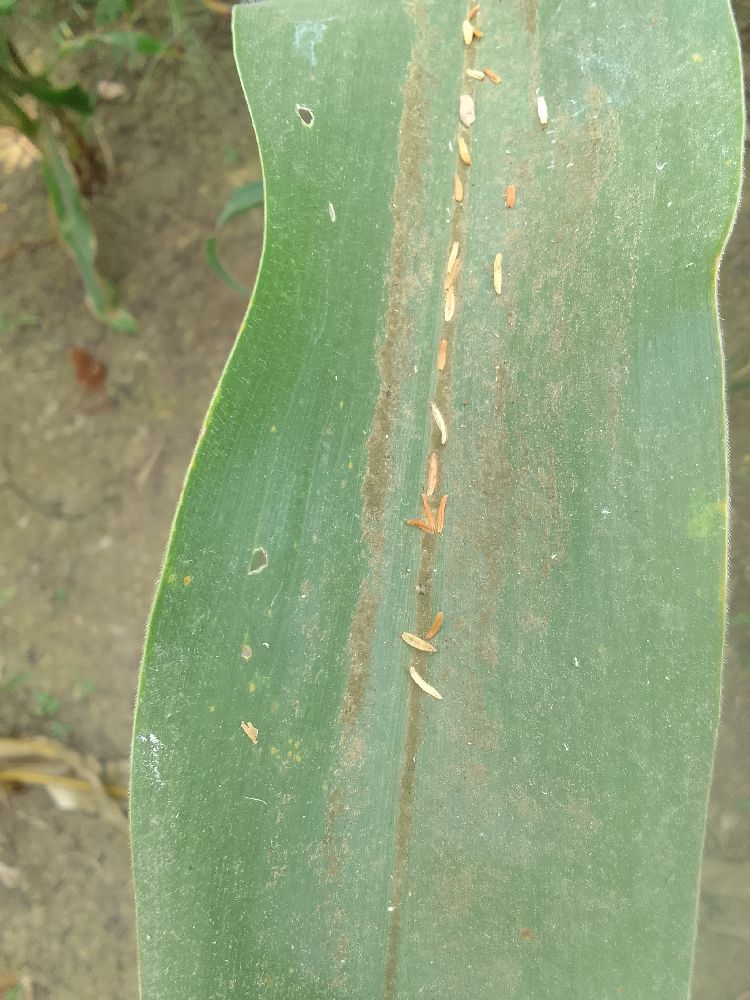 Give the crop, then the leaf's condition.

maize, healthy
